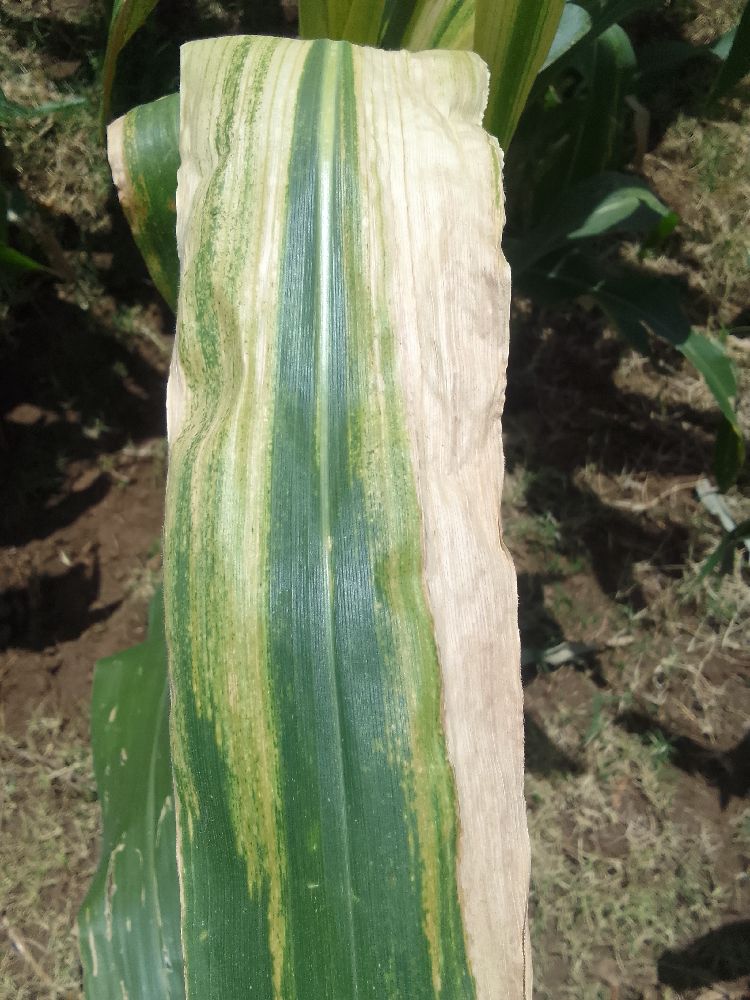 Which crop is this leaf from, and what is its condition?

maize, maize lethal necrosis
